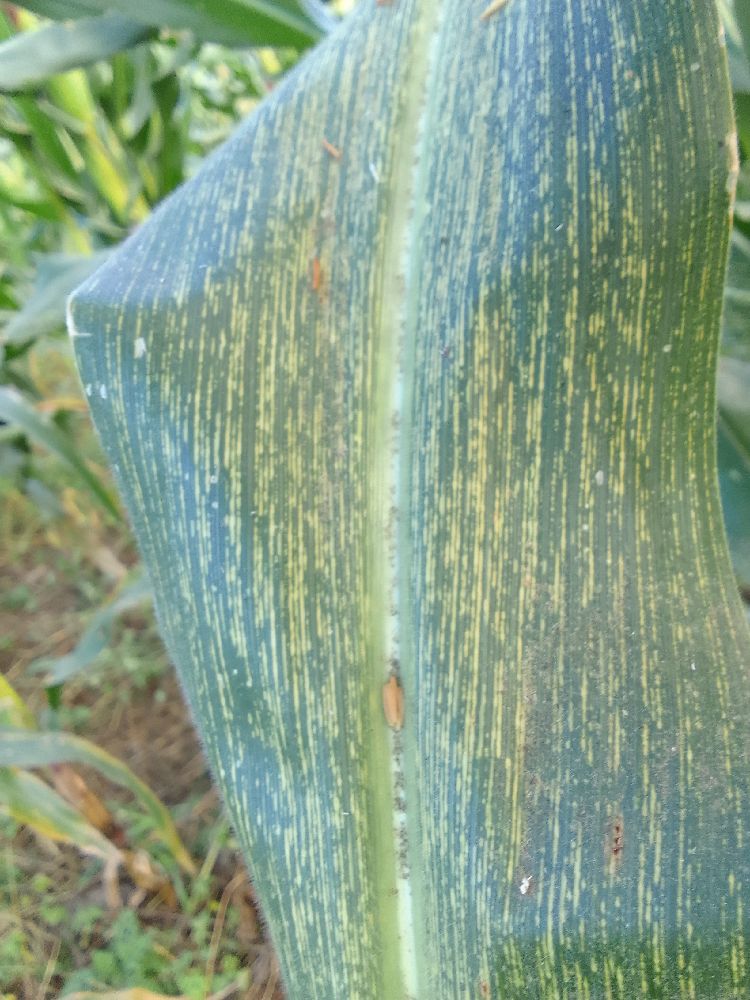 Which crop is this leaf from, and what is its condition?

maize, maize streak virus
